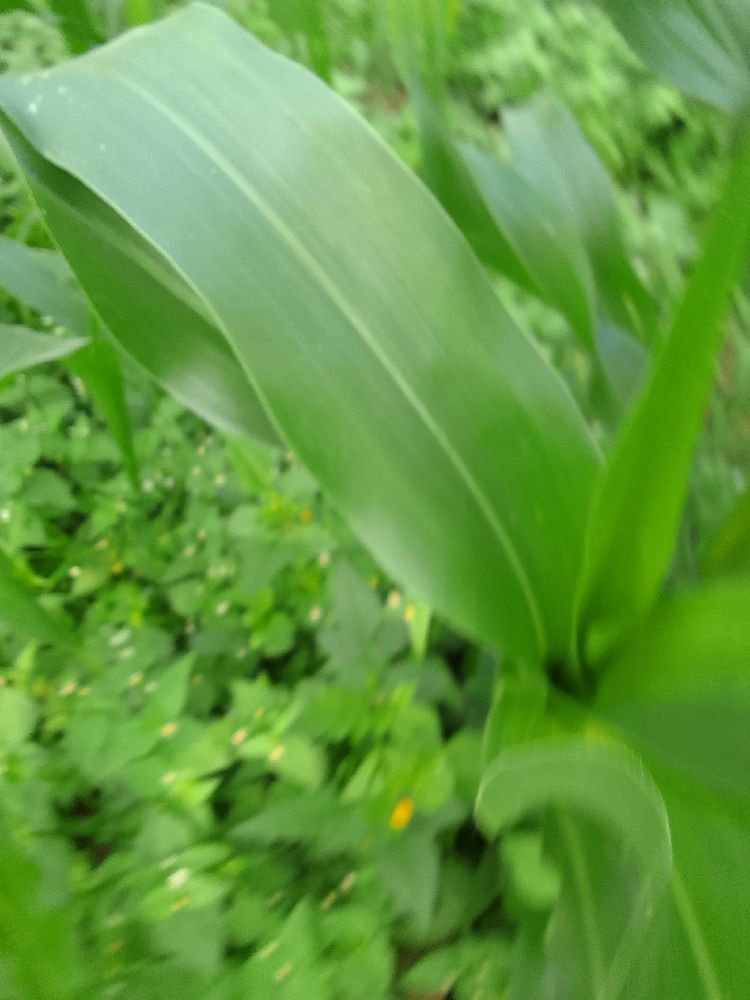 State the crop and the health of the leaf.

maize, healthy
